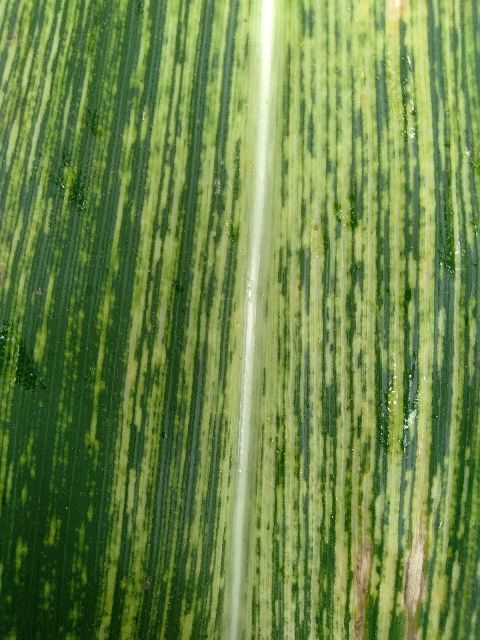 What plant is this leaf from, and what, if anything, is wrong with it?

maize, maize streak virus
